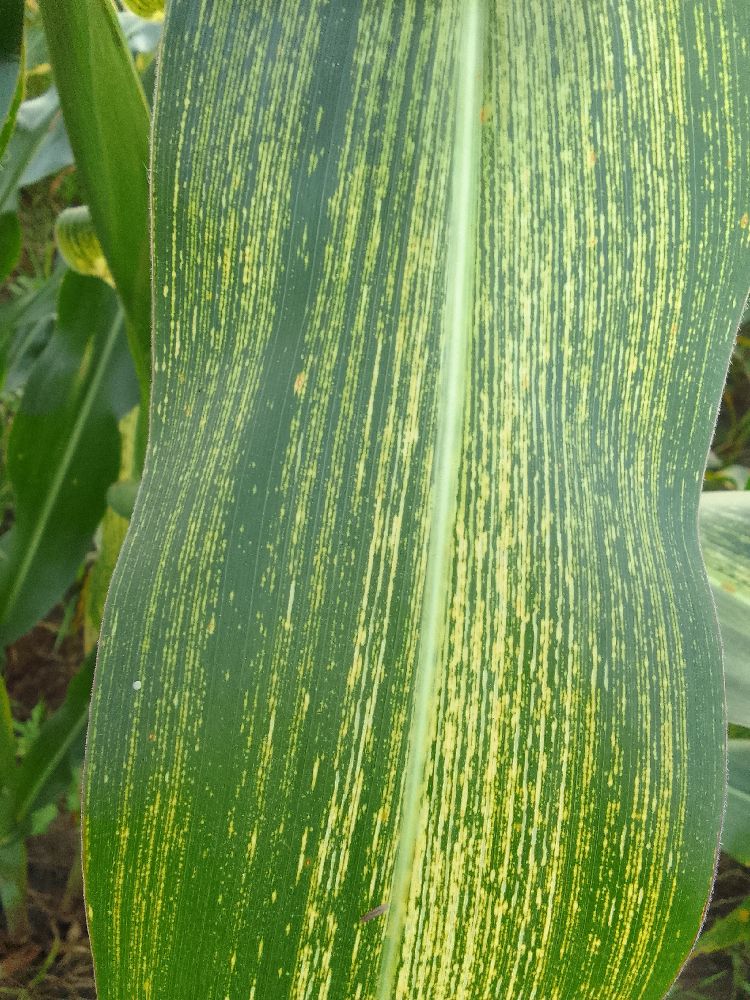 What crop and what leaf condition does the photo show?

maize, maize streak virus
